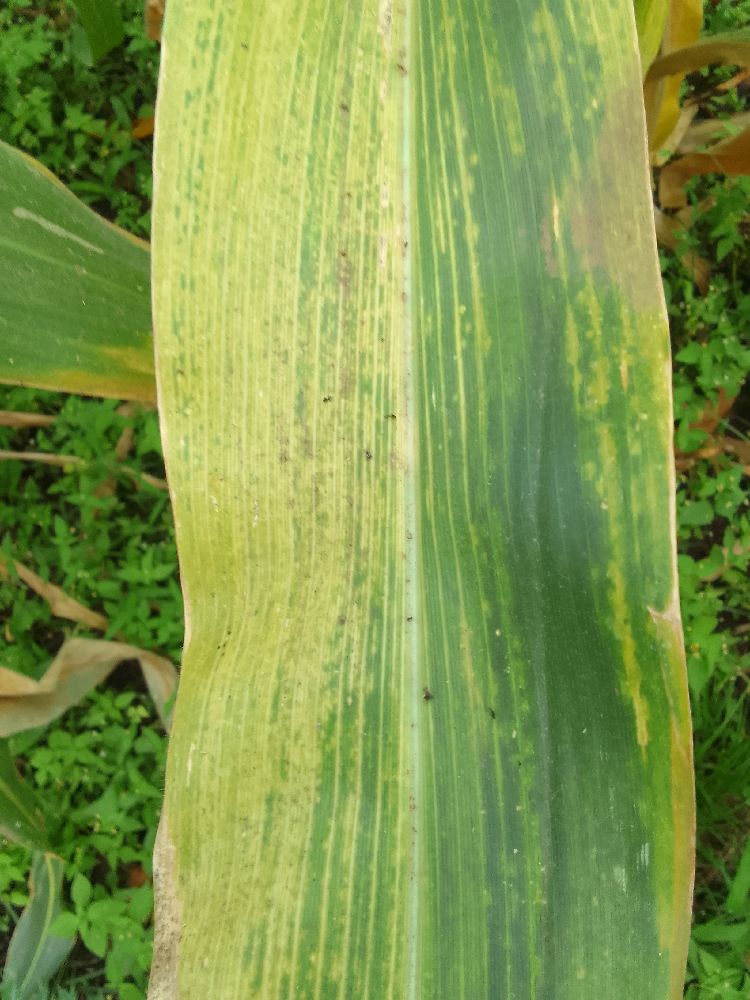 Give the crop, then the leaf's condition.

maize, maize lethal necrosis
